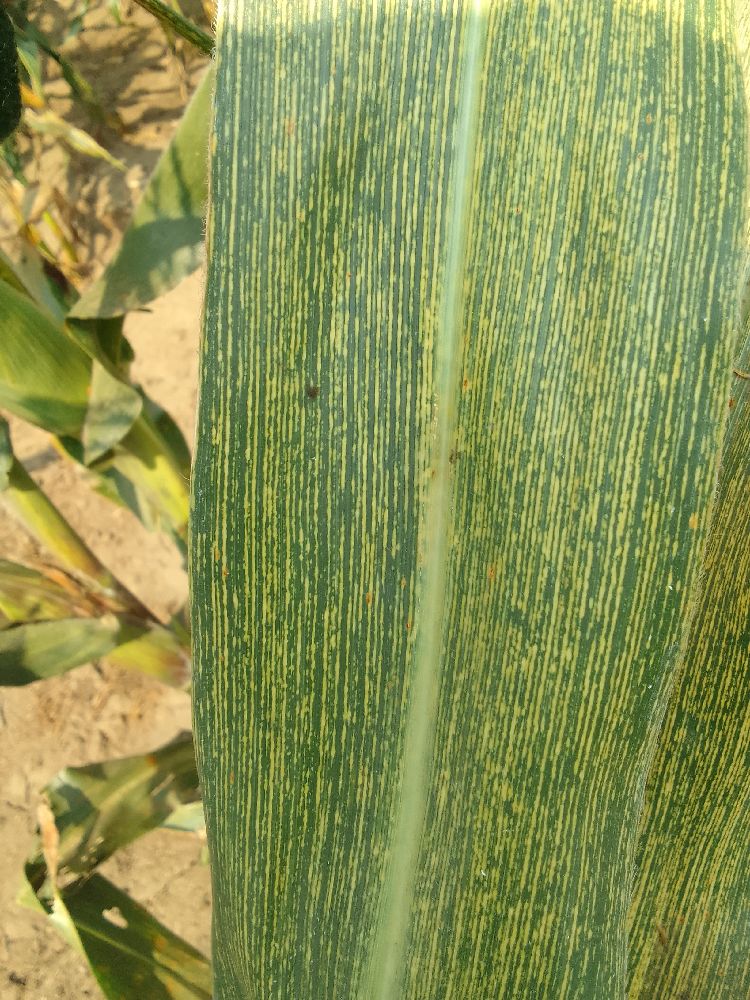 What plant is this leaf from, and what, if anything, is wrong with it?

maize, maize streak virus
